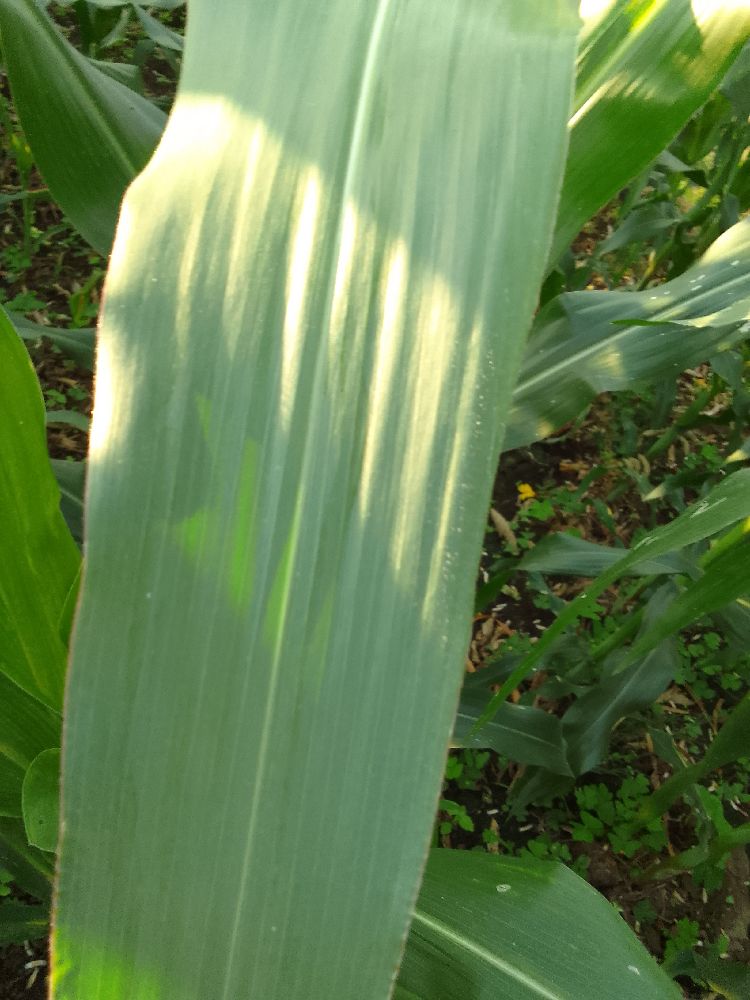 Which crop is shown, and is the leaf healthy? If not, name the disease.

maize, healthy
